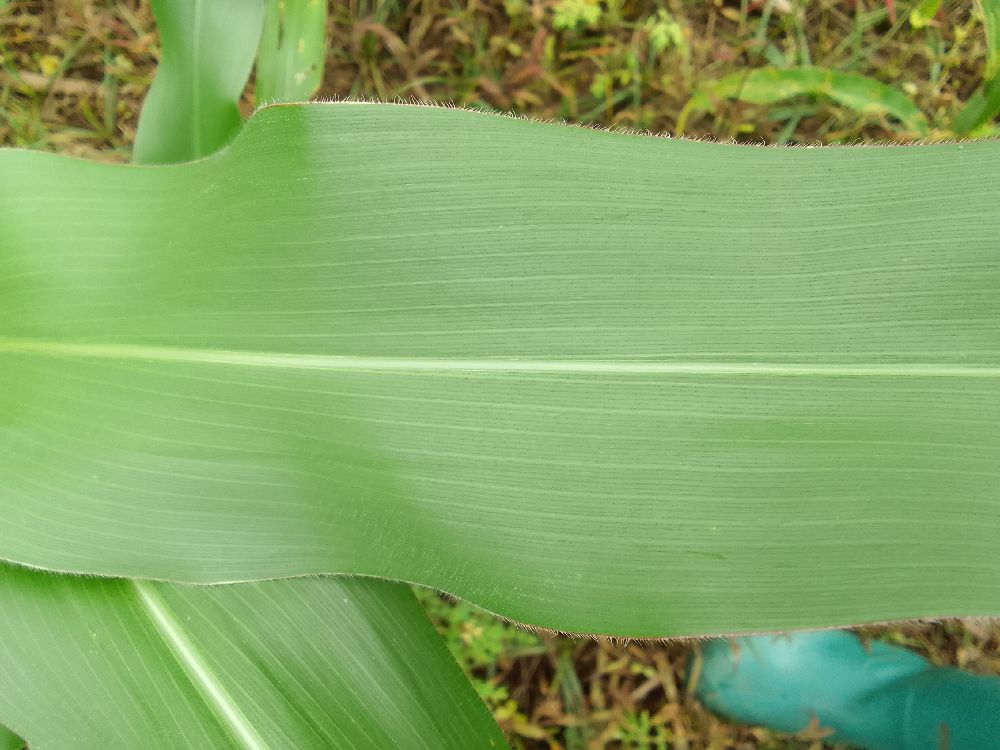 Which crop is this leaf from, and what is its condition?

maize, healthy
